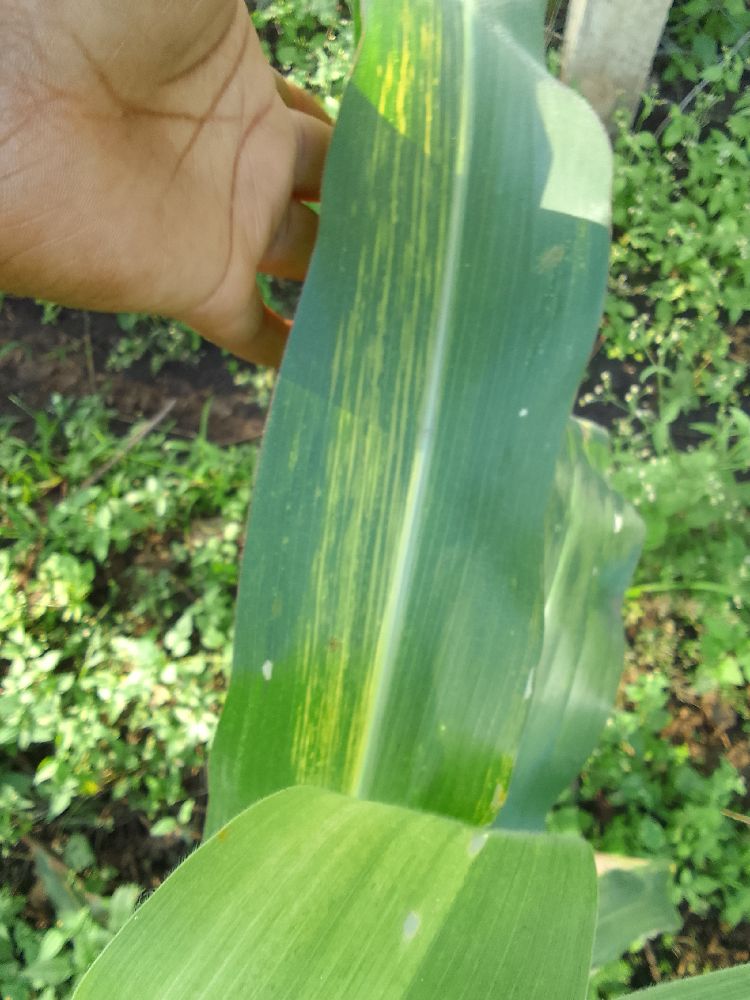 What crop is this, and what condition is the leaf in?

maize, maize lethal necrosis
